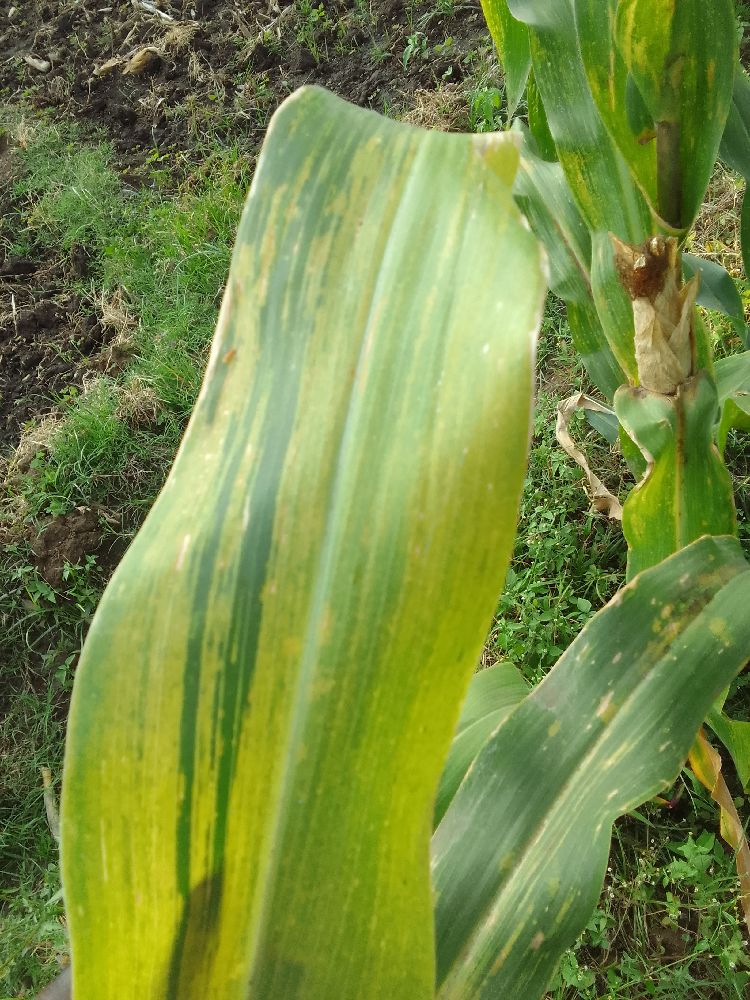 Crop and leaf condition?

maize, maize lethal necrosis
